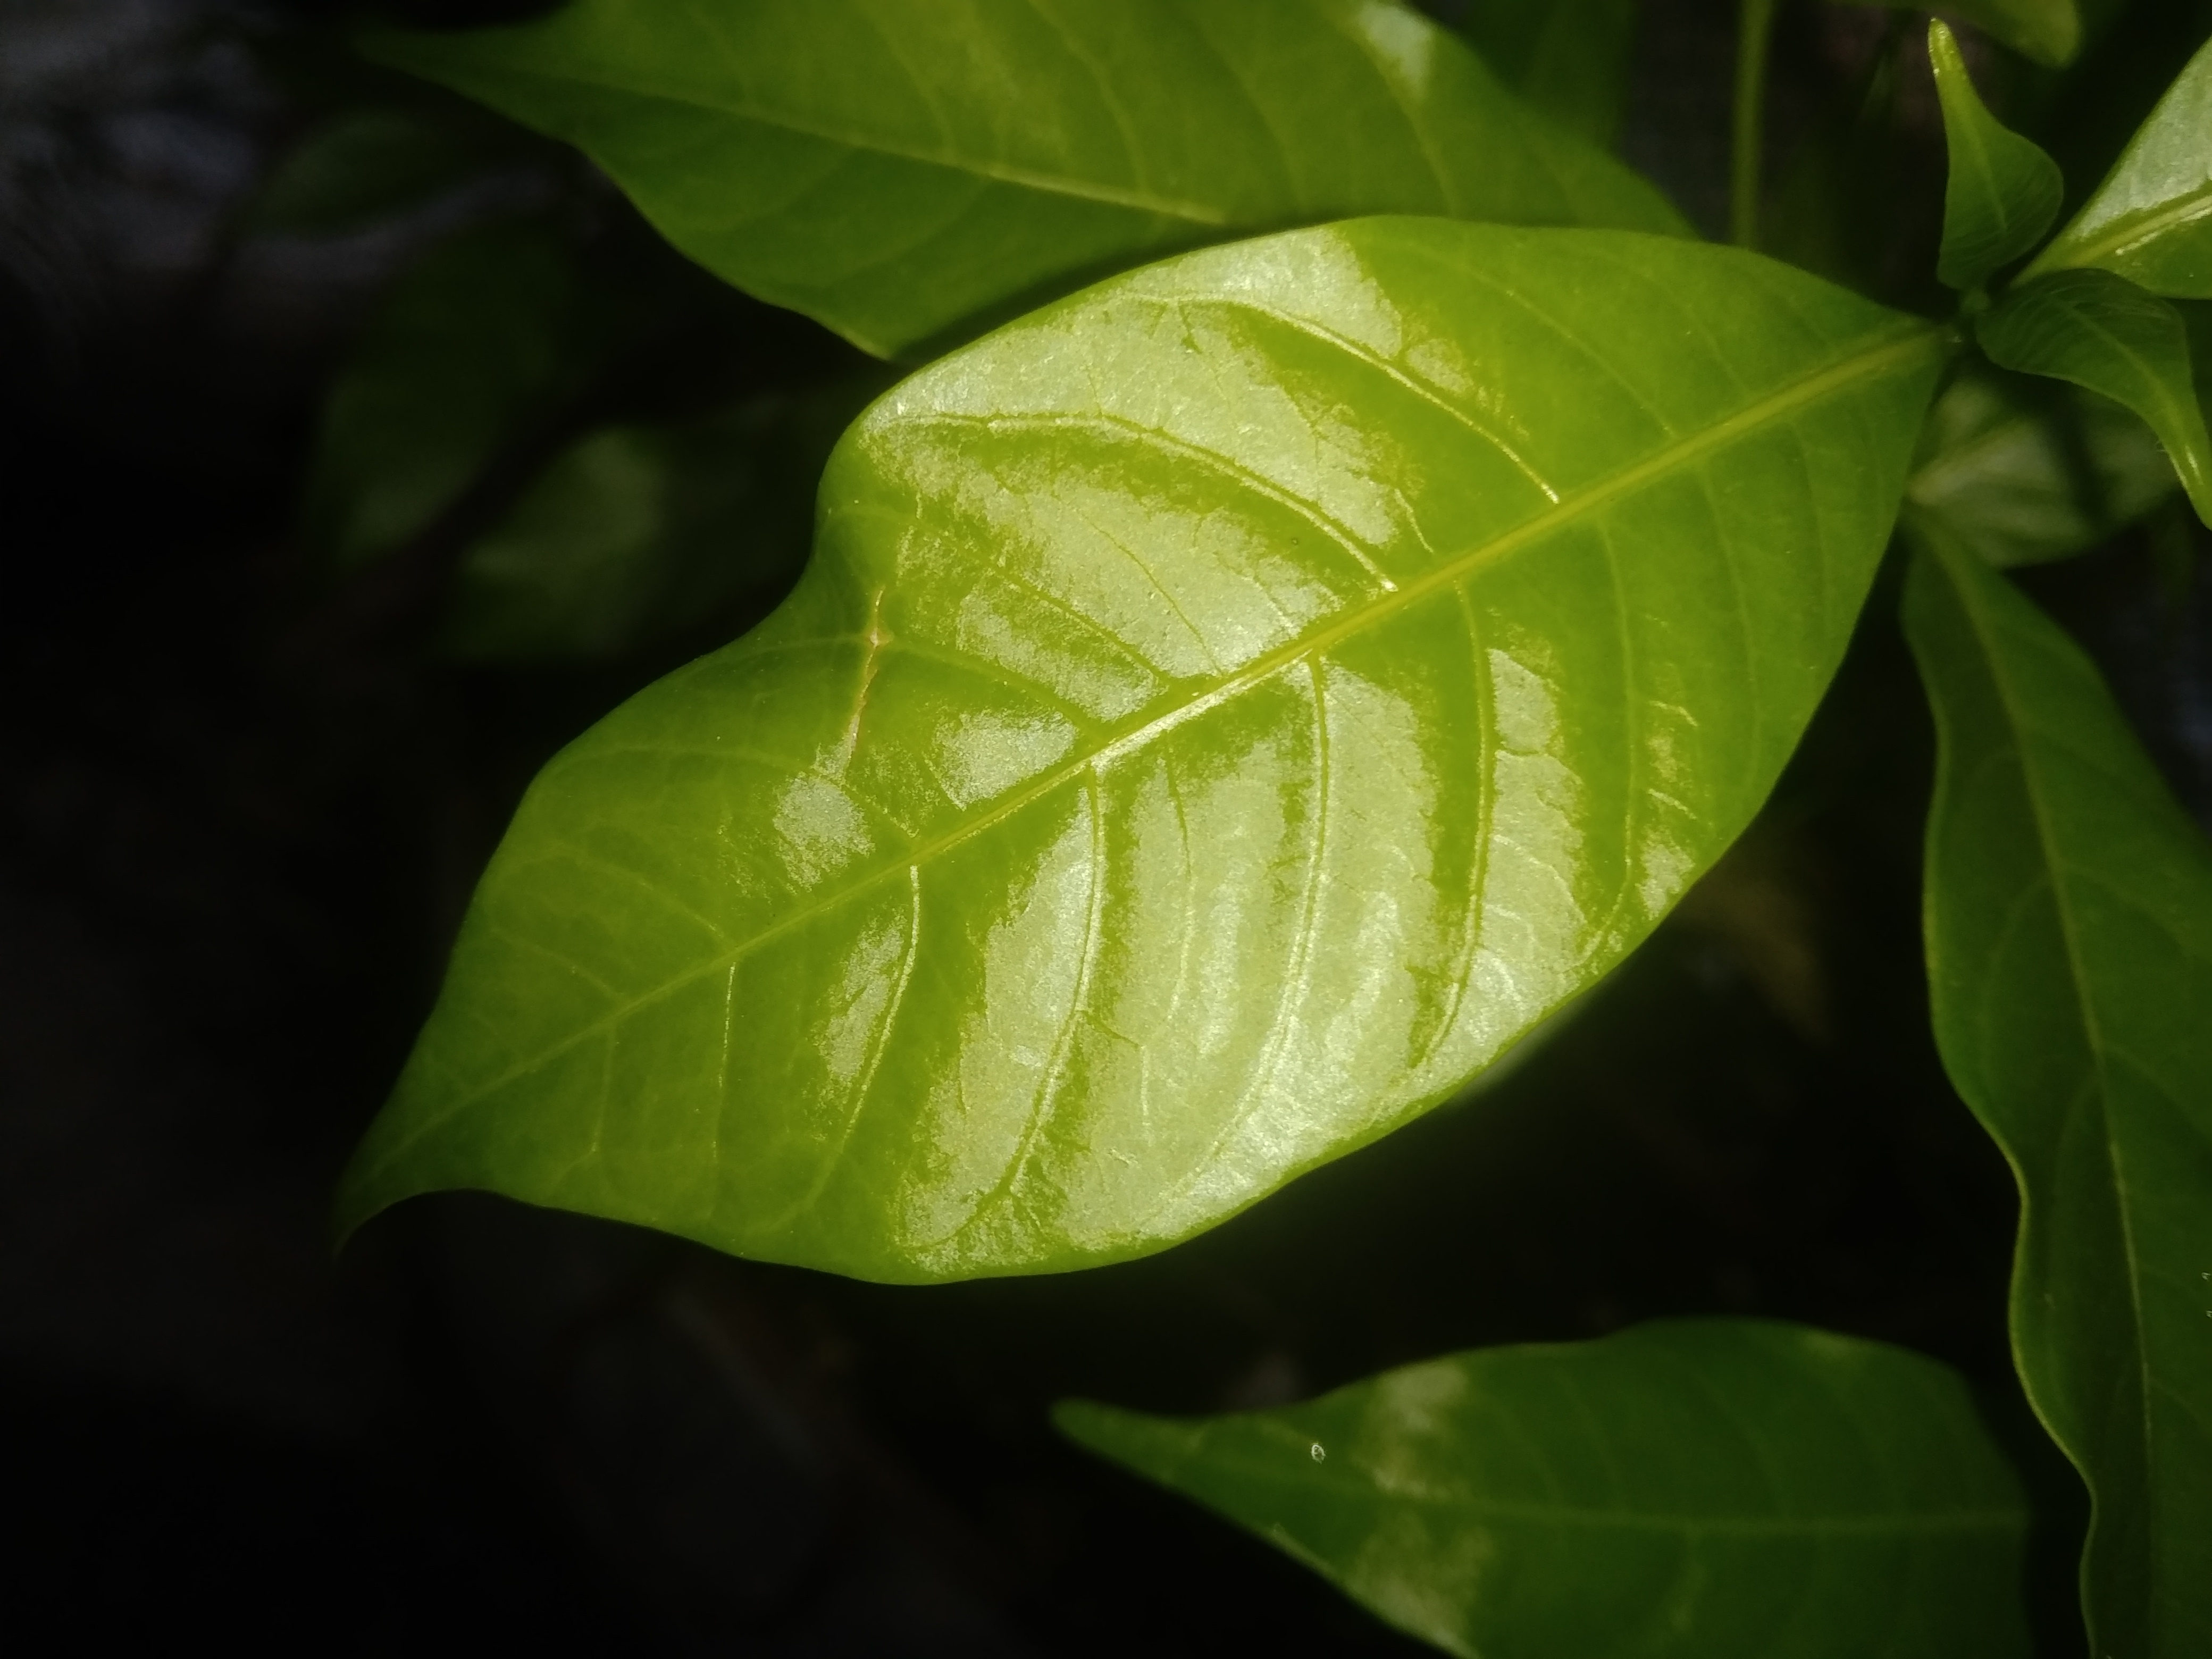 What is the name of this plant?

togor
